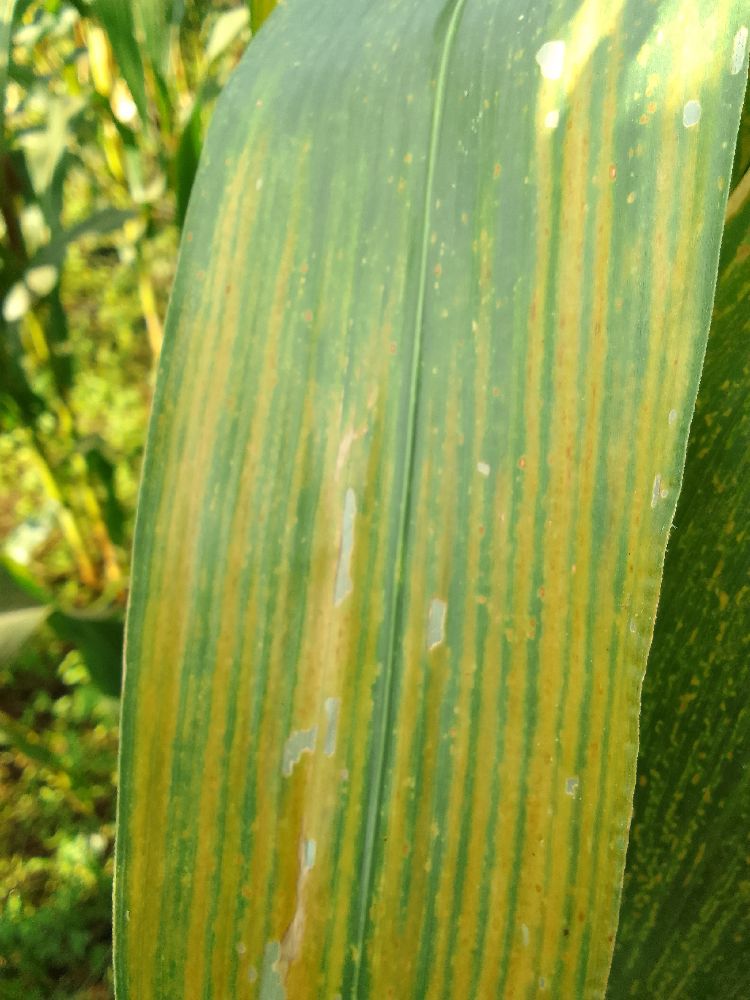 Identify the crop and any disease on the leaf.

maize, maize lethal necrosis
